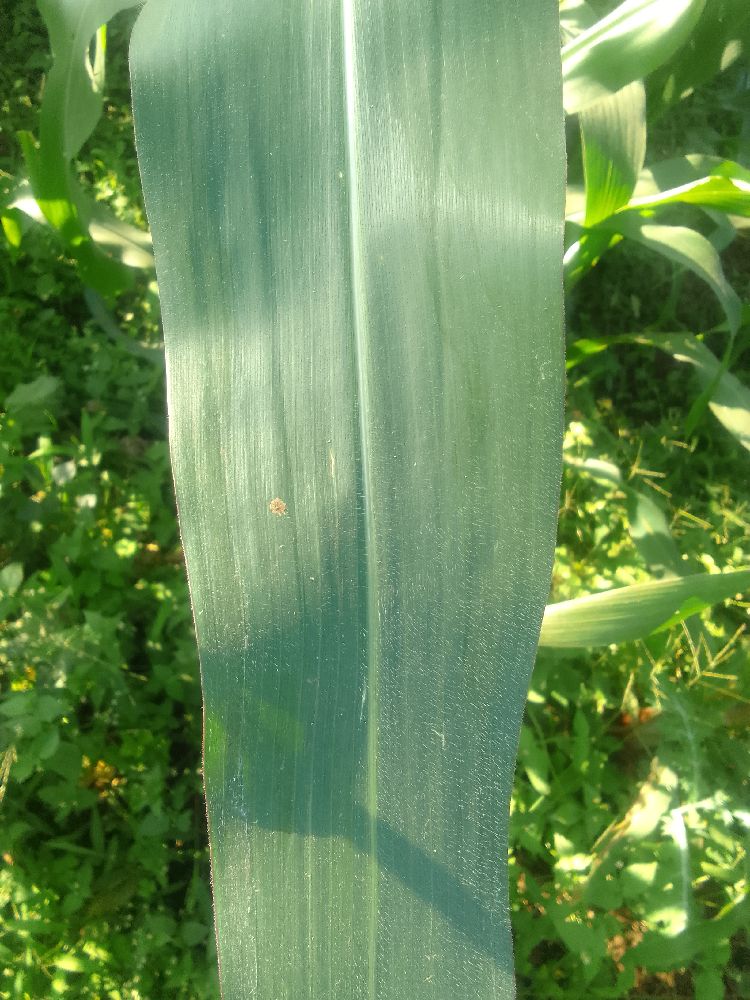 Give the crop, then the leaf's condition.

maize, healthy
